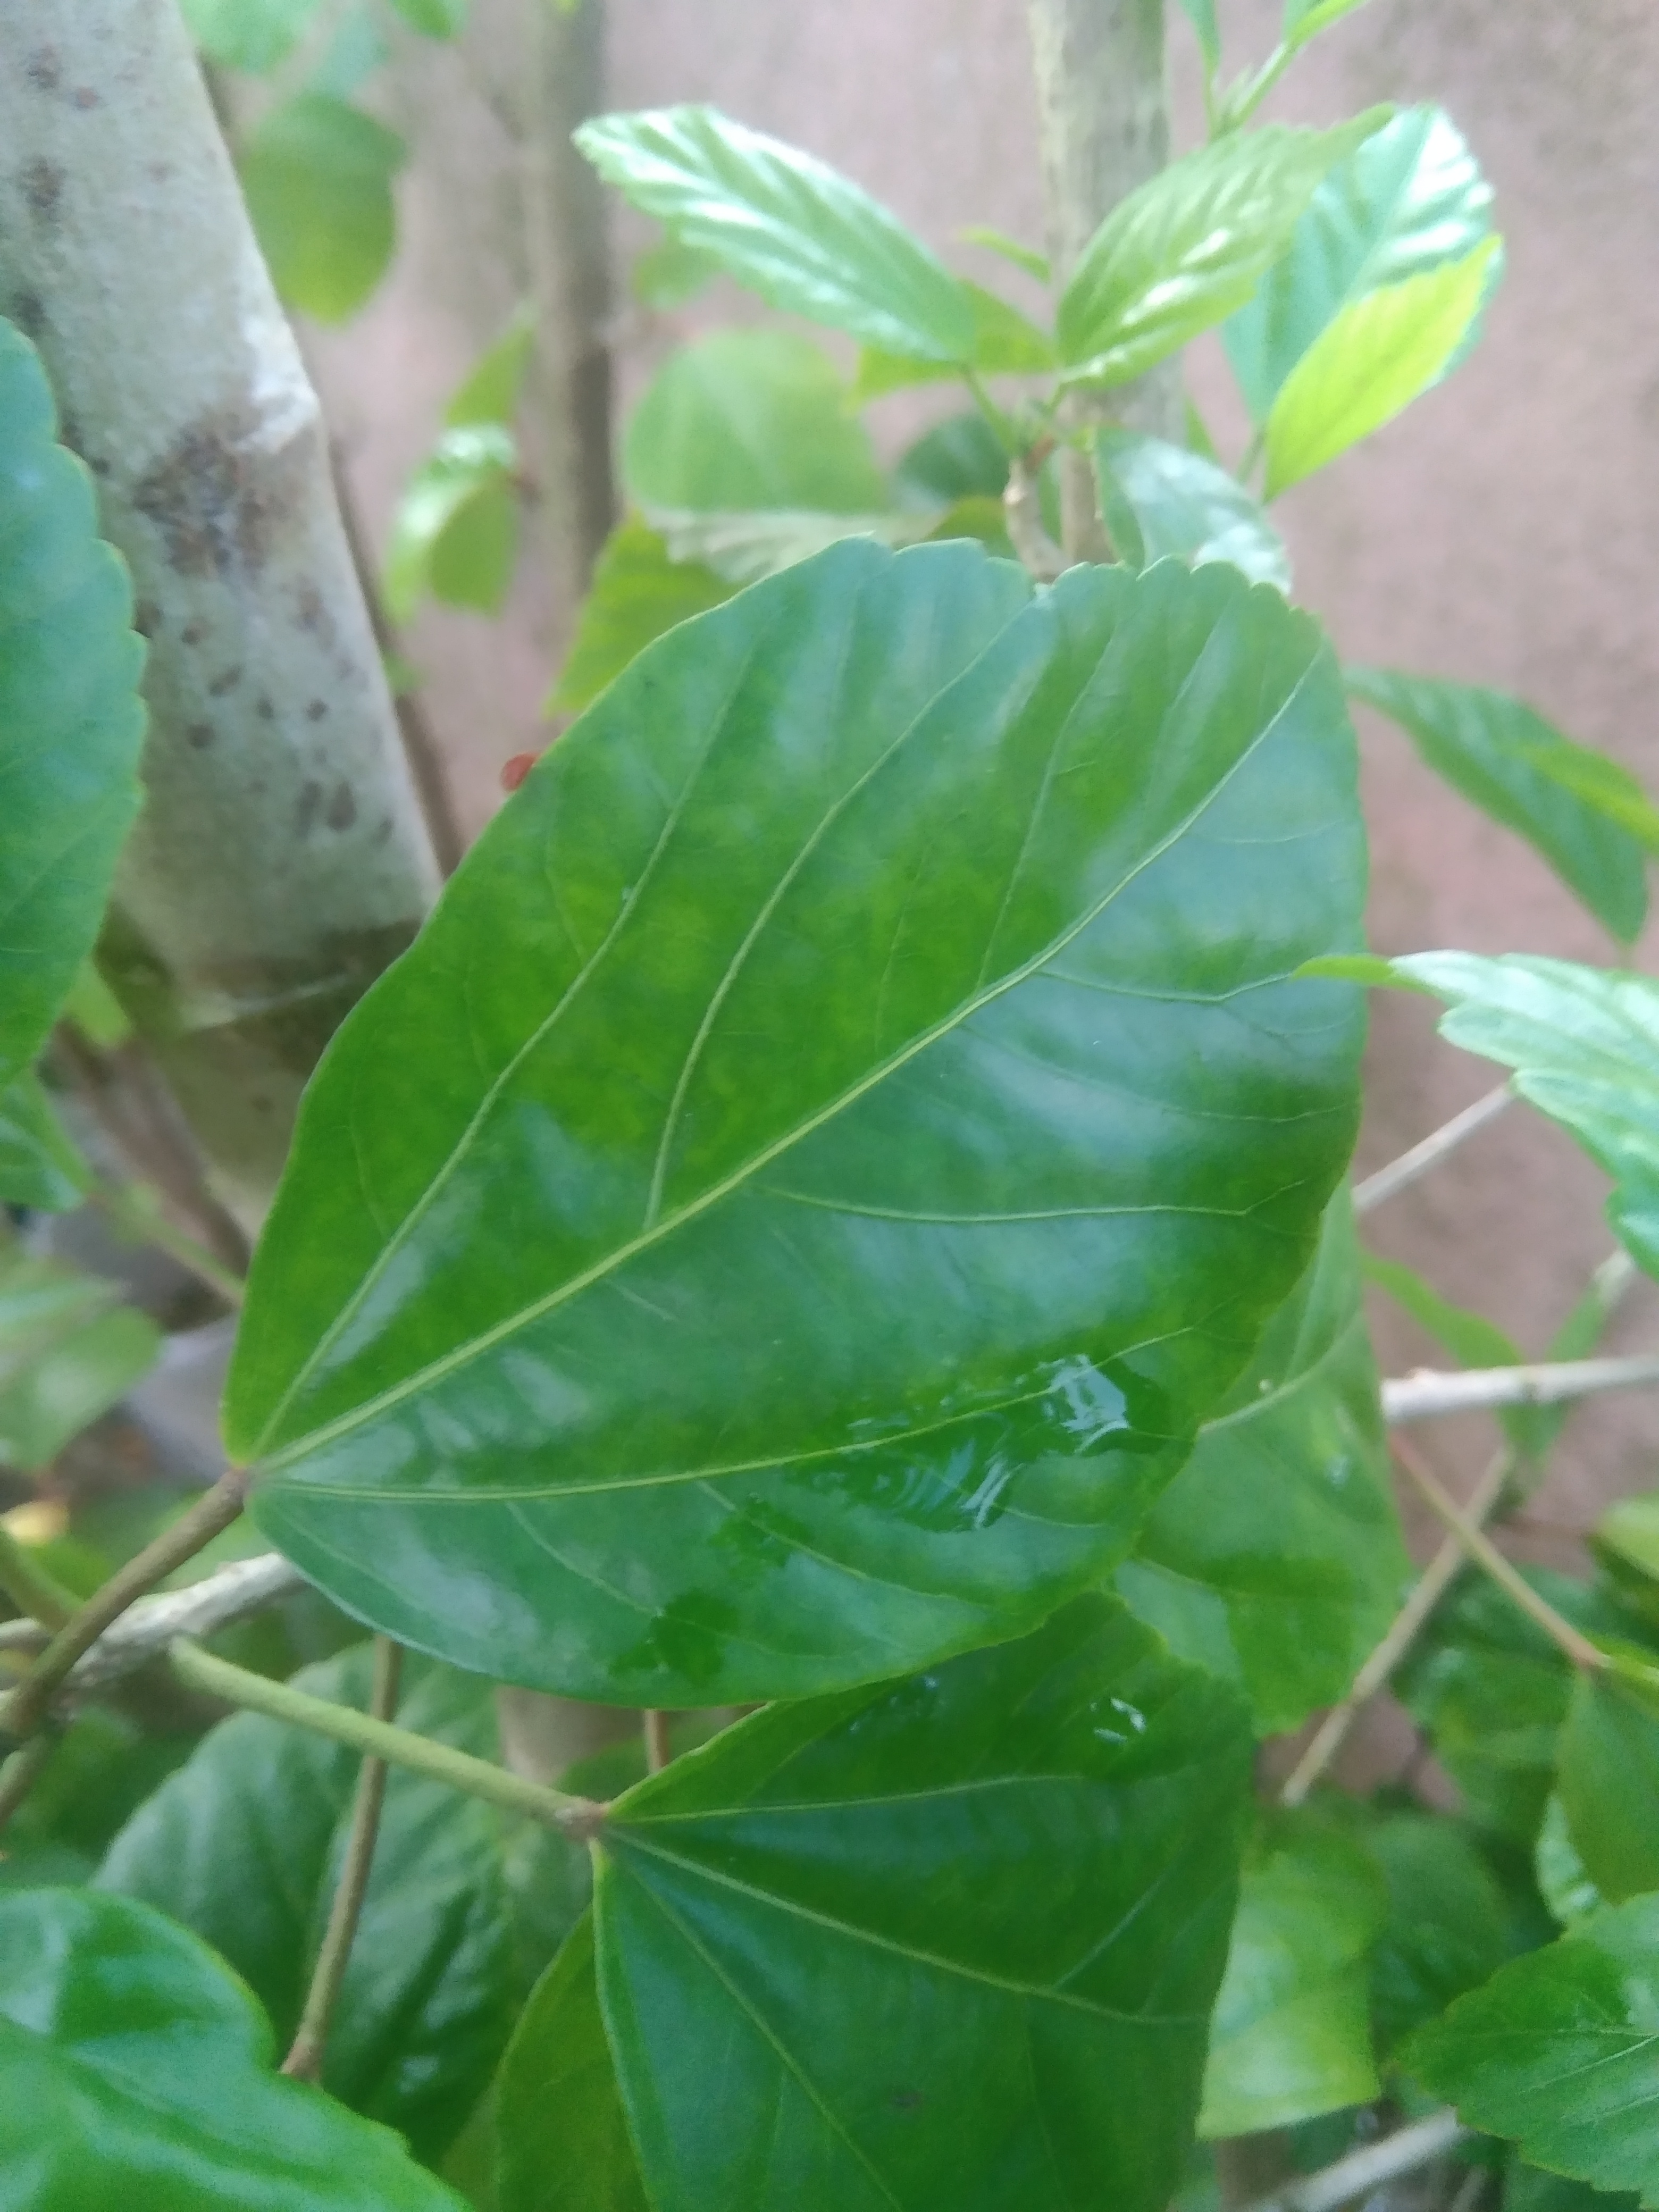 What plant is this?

hibiscus
